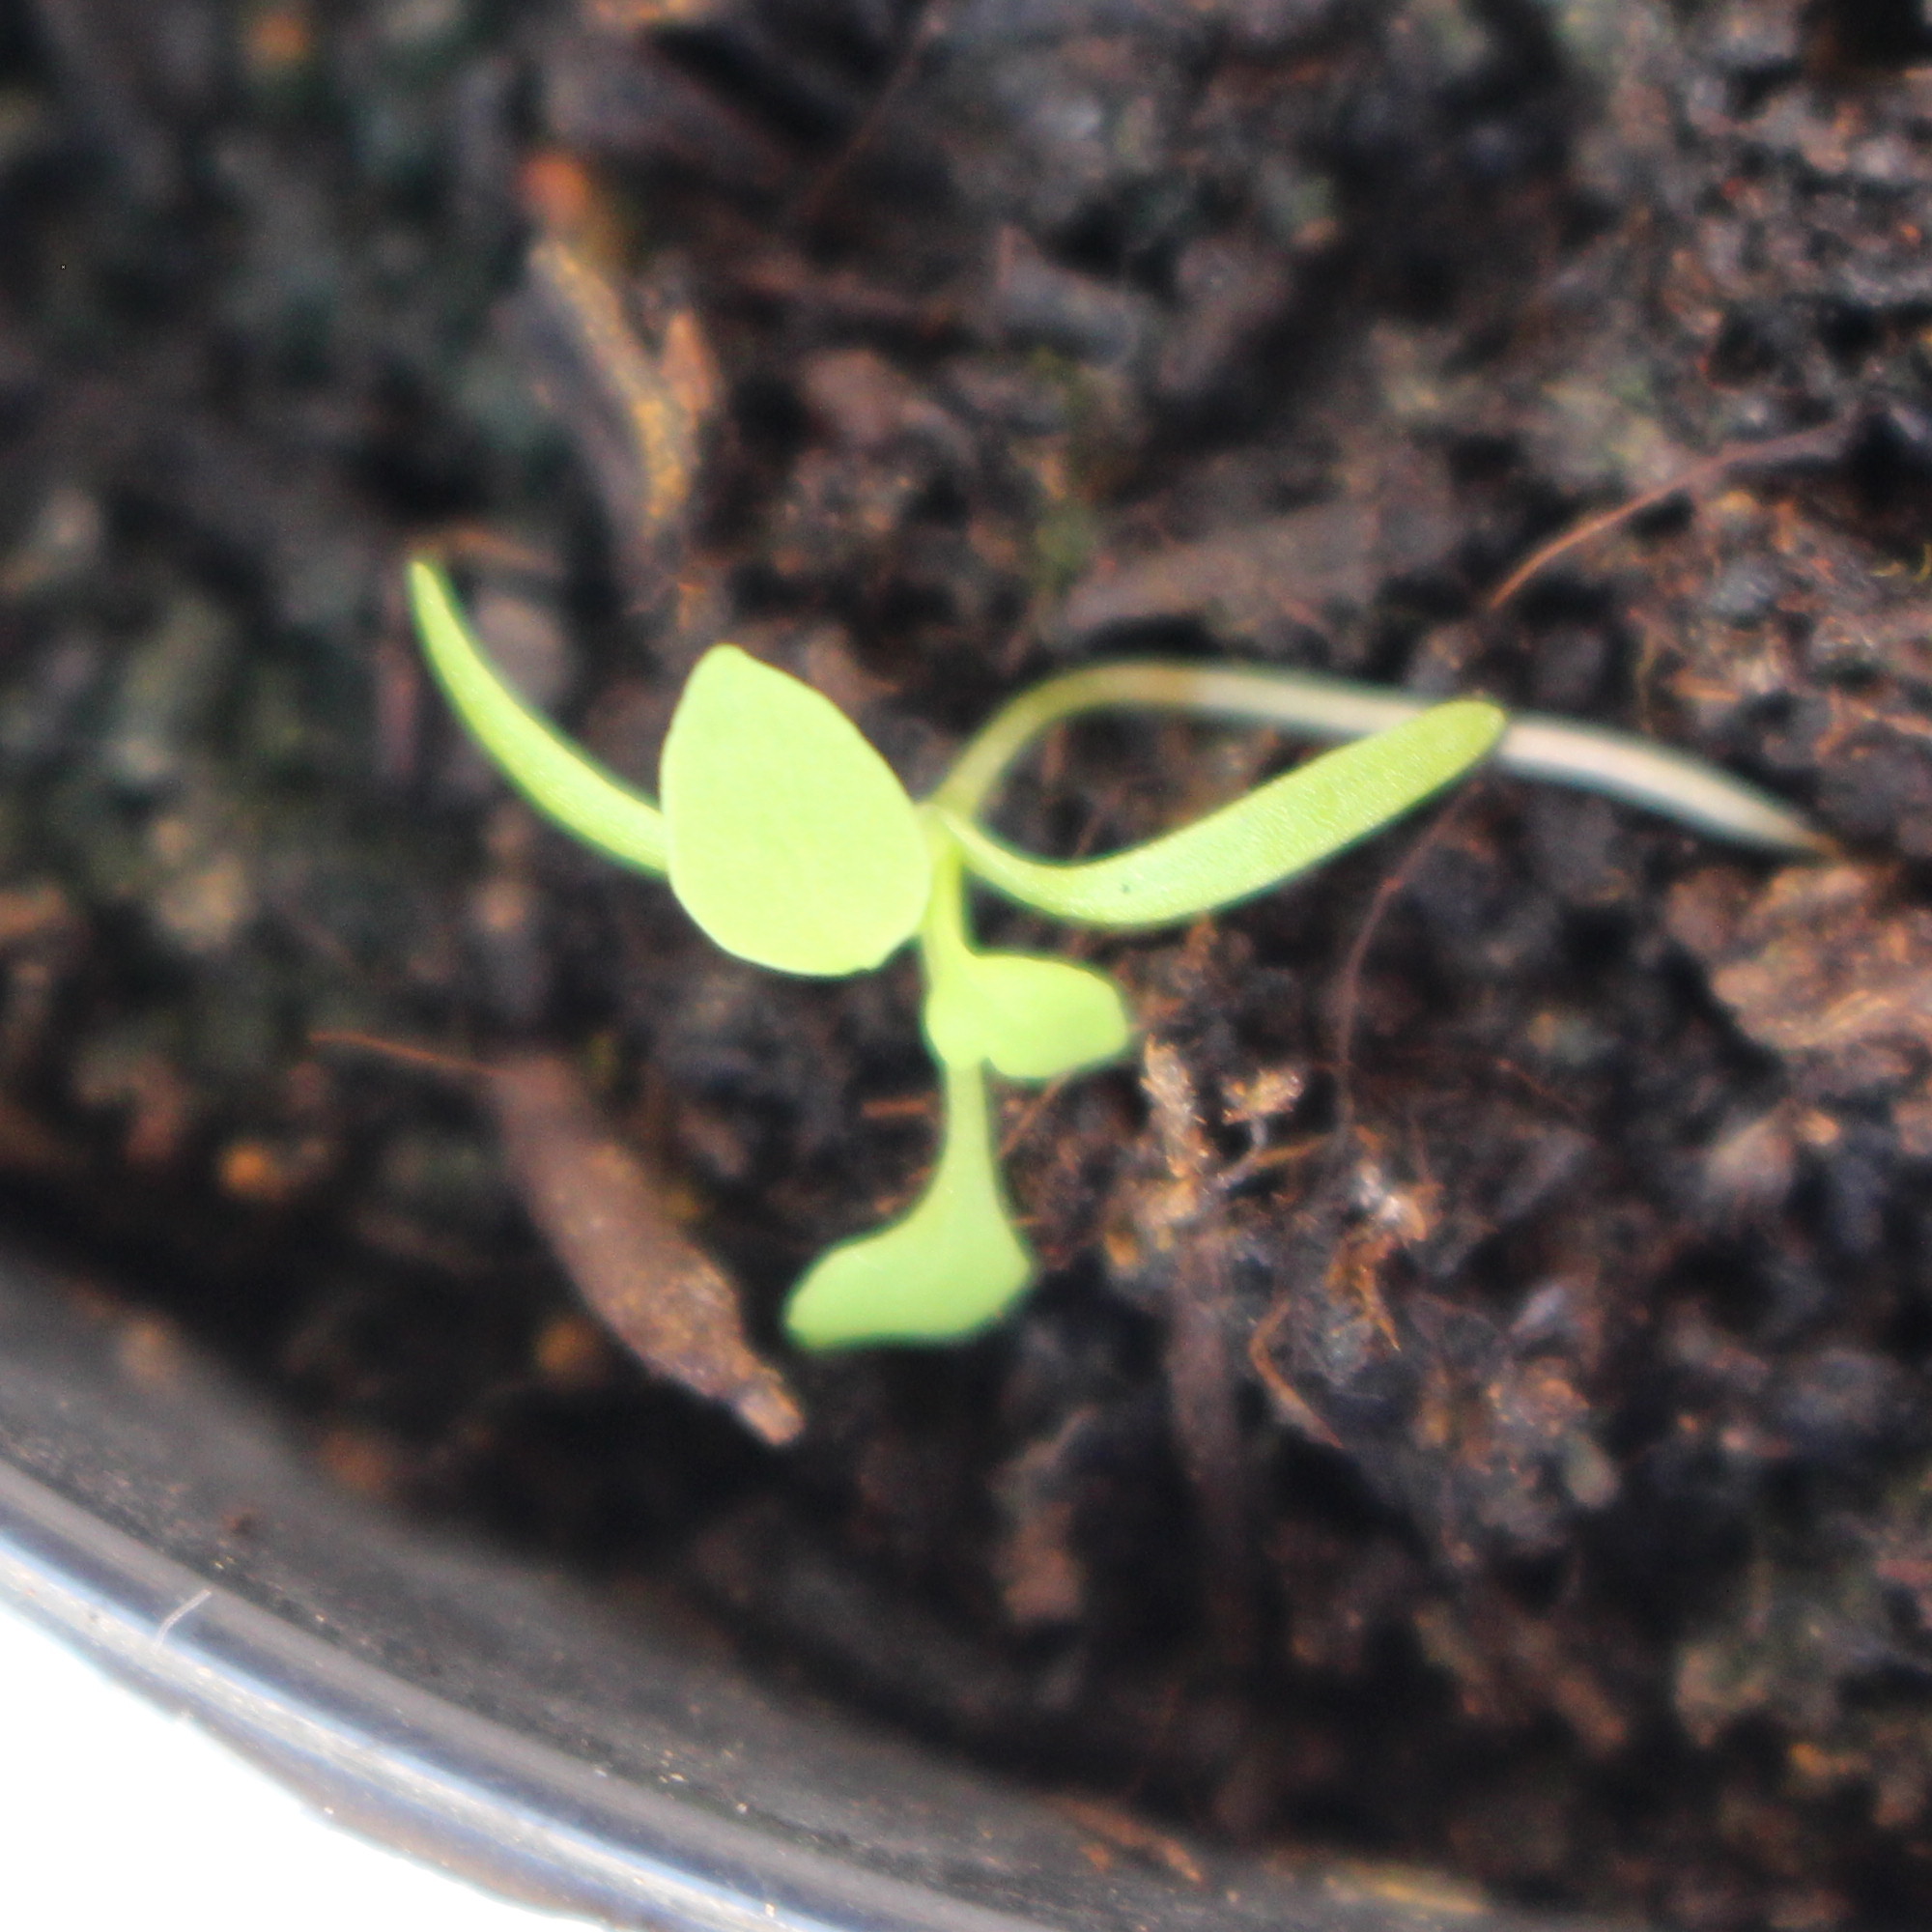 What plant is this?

Papaver rhoeas
